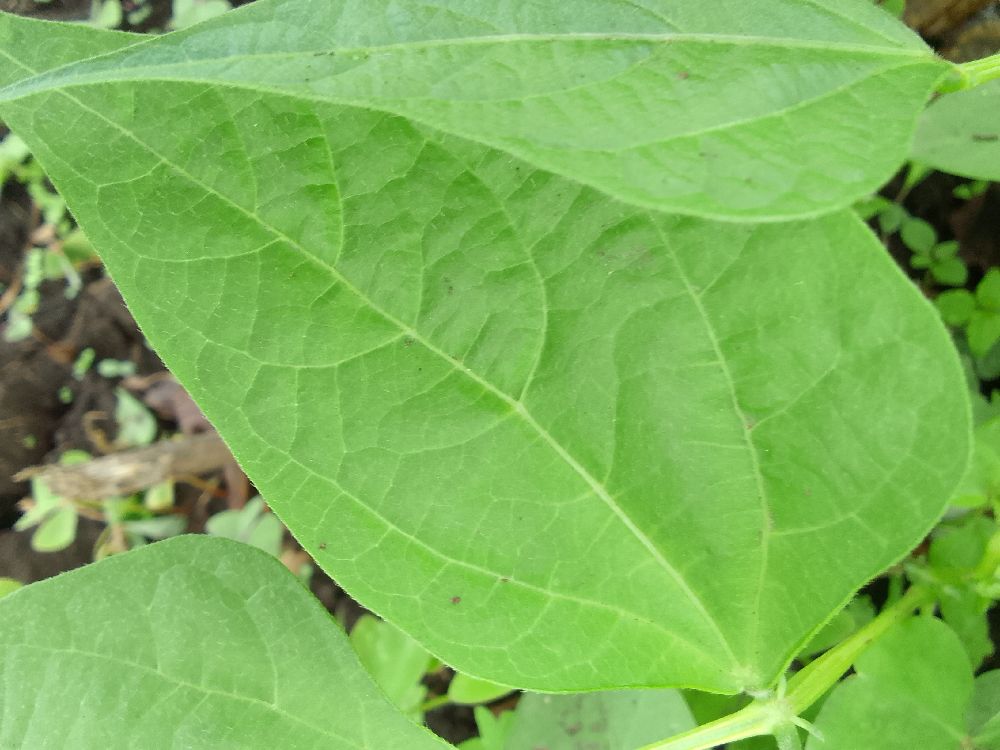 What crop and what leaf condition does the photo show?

common bean, healthy
